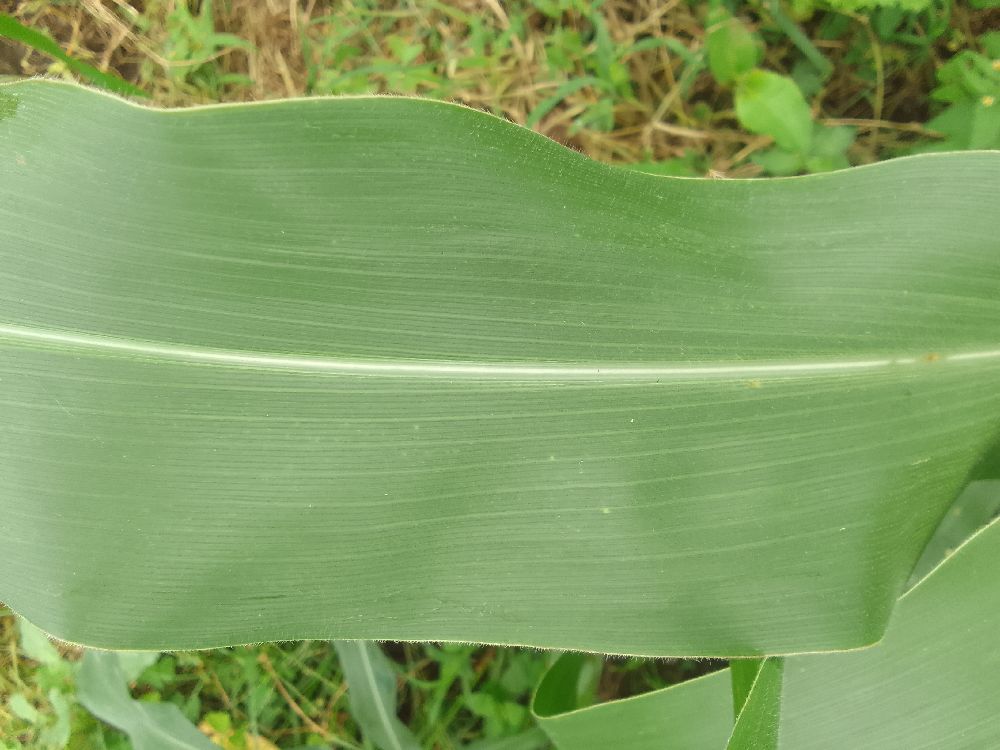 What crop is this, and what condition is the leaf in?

maize, healthy
